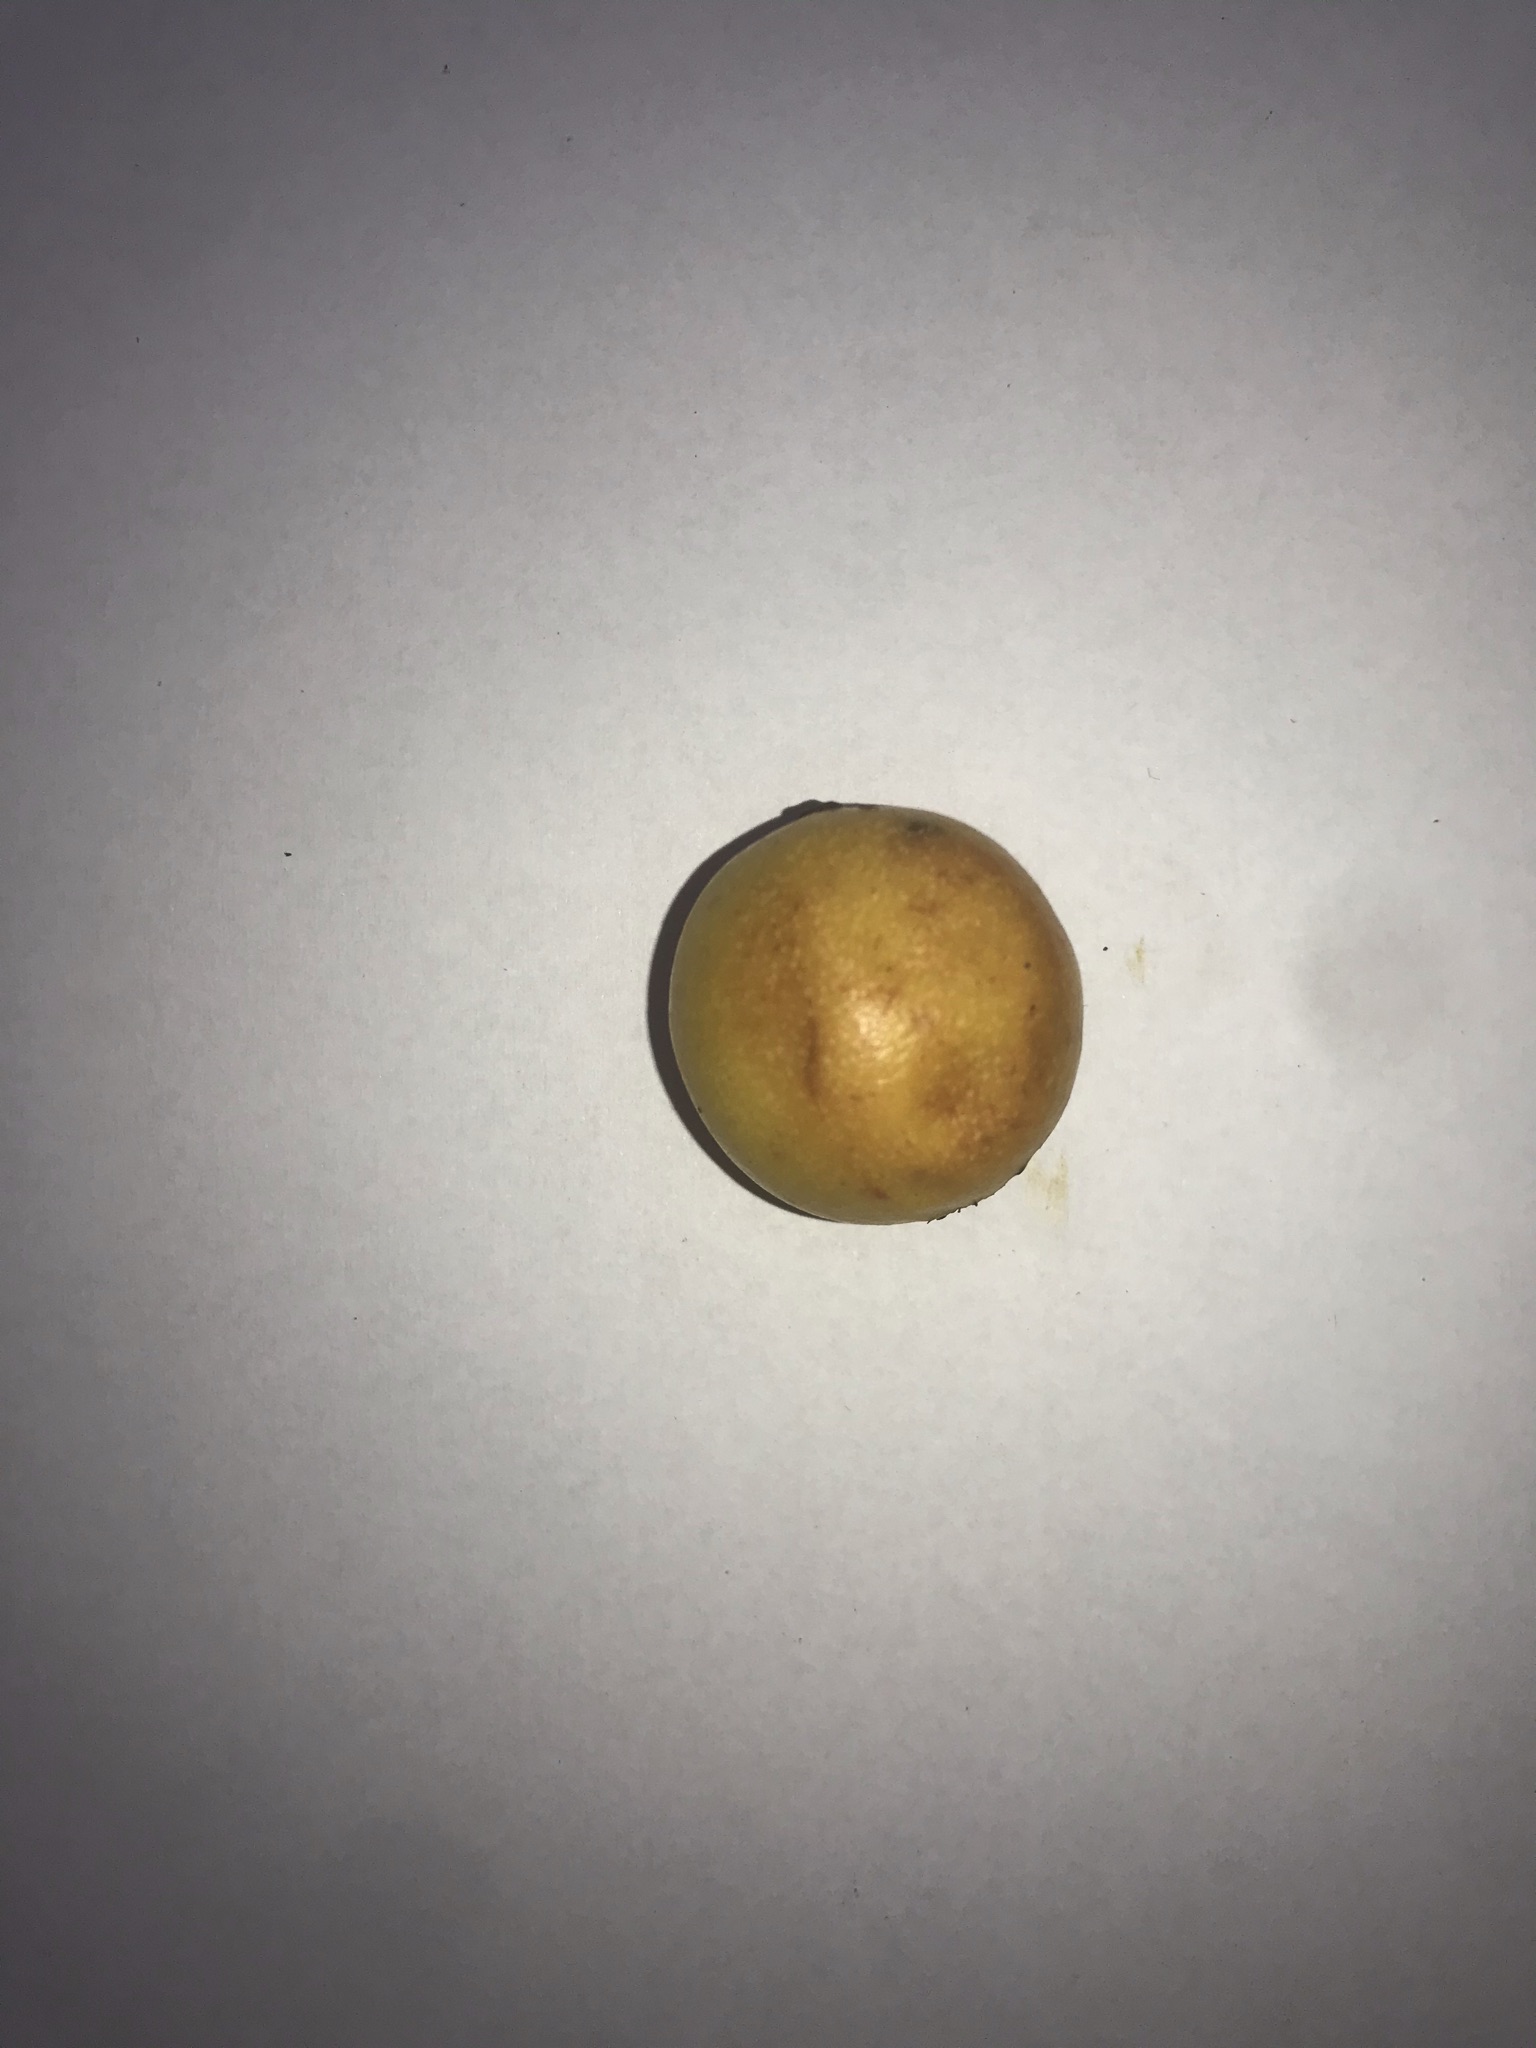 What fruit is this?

abiu
